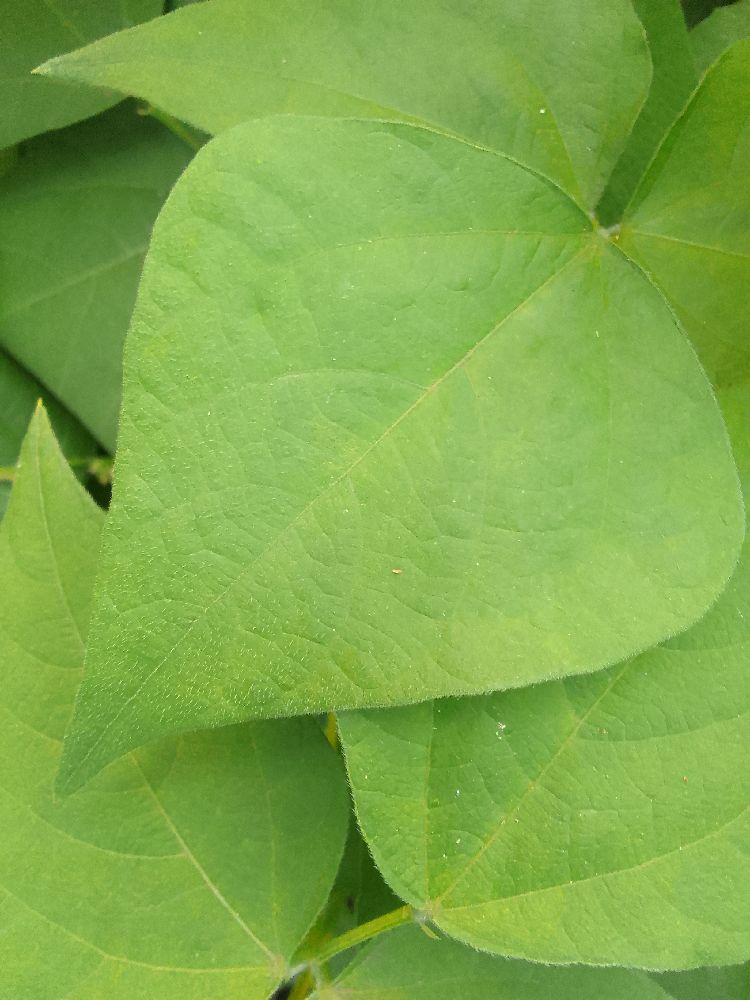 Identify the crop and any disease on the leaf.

common bean, healthy
